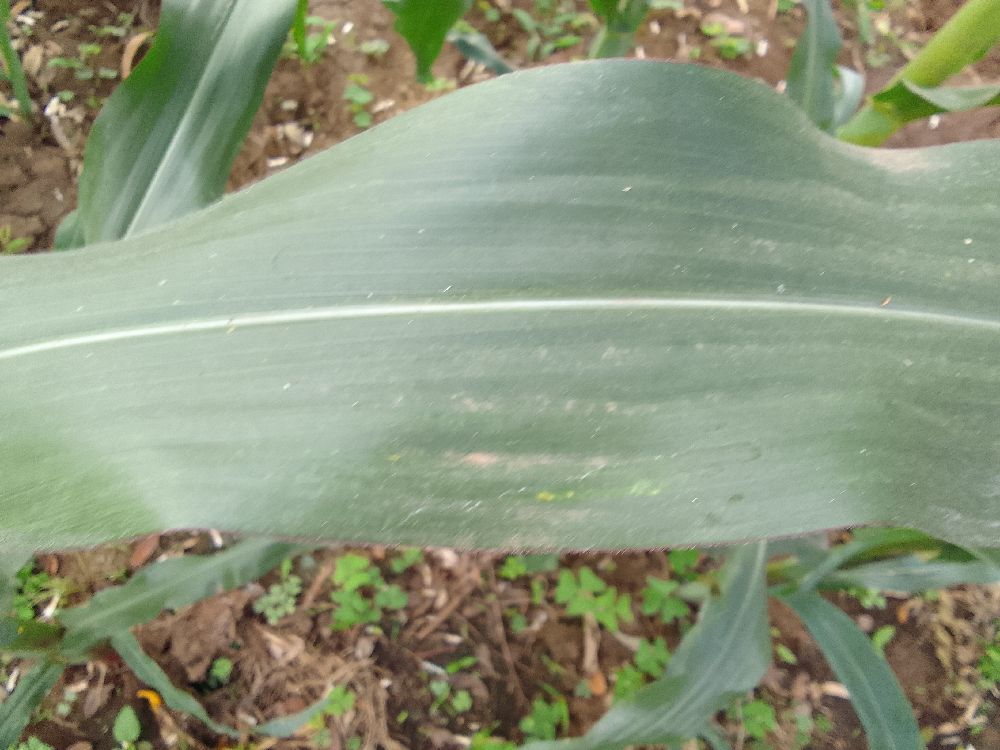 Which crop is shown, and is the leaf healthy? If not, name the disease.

maize, healthy
